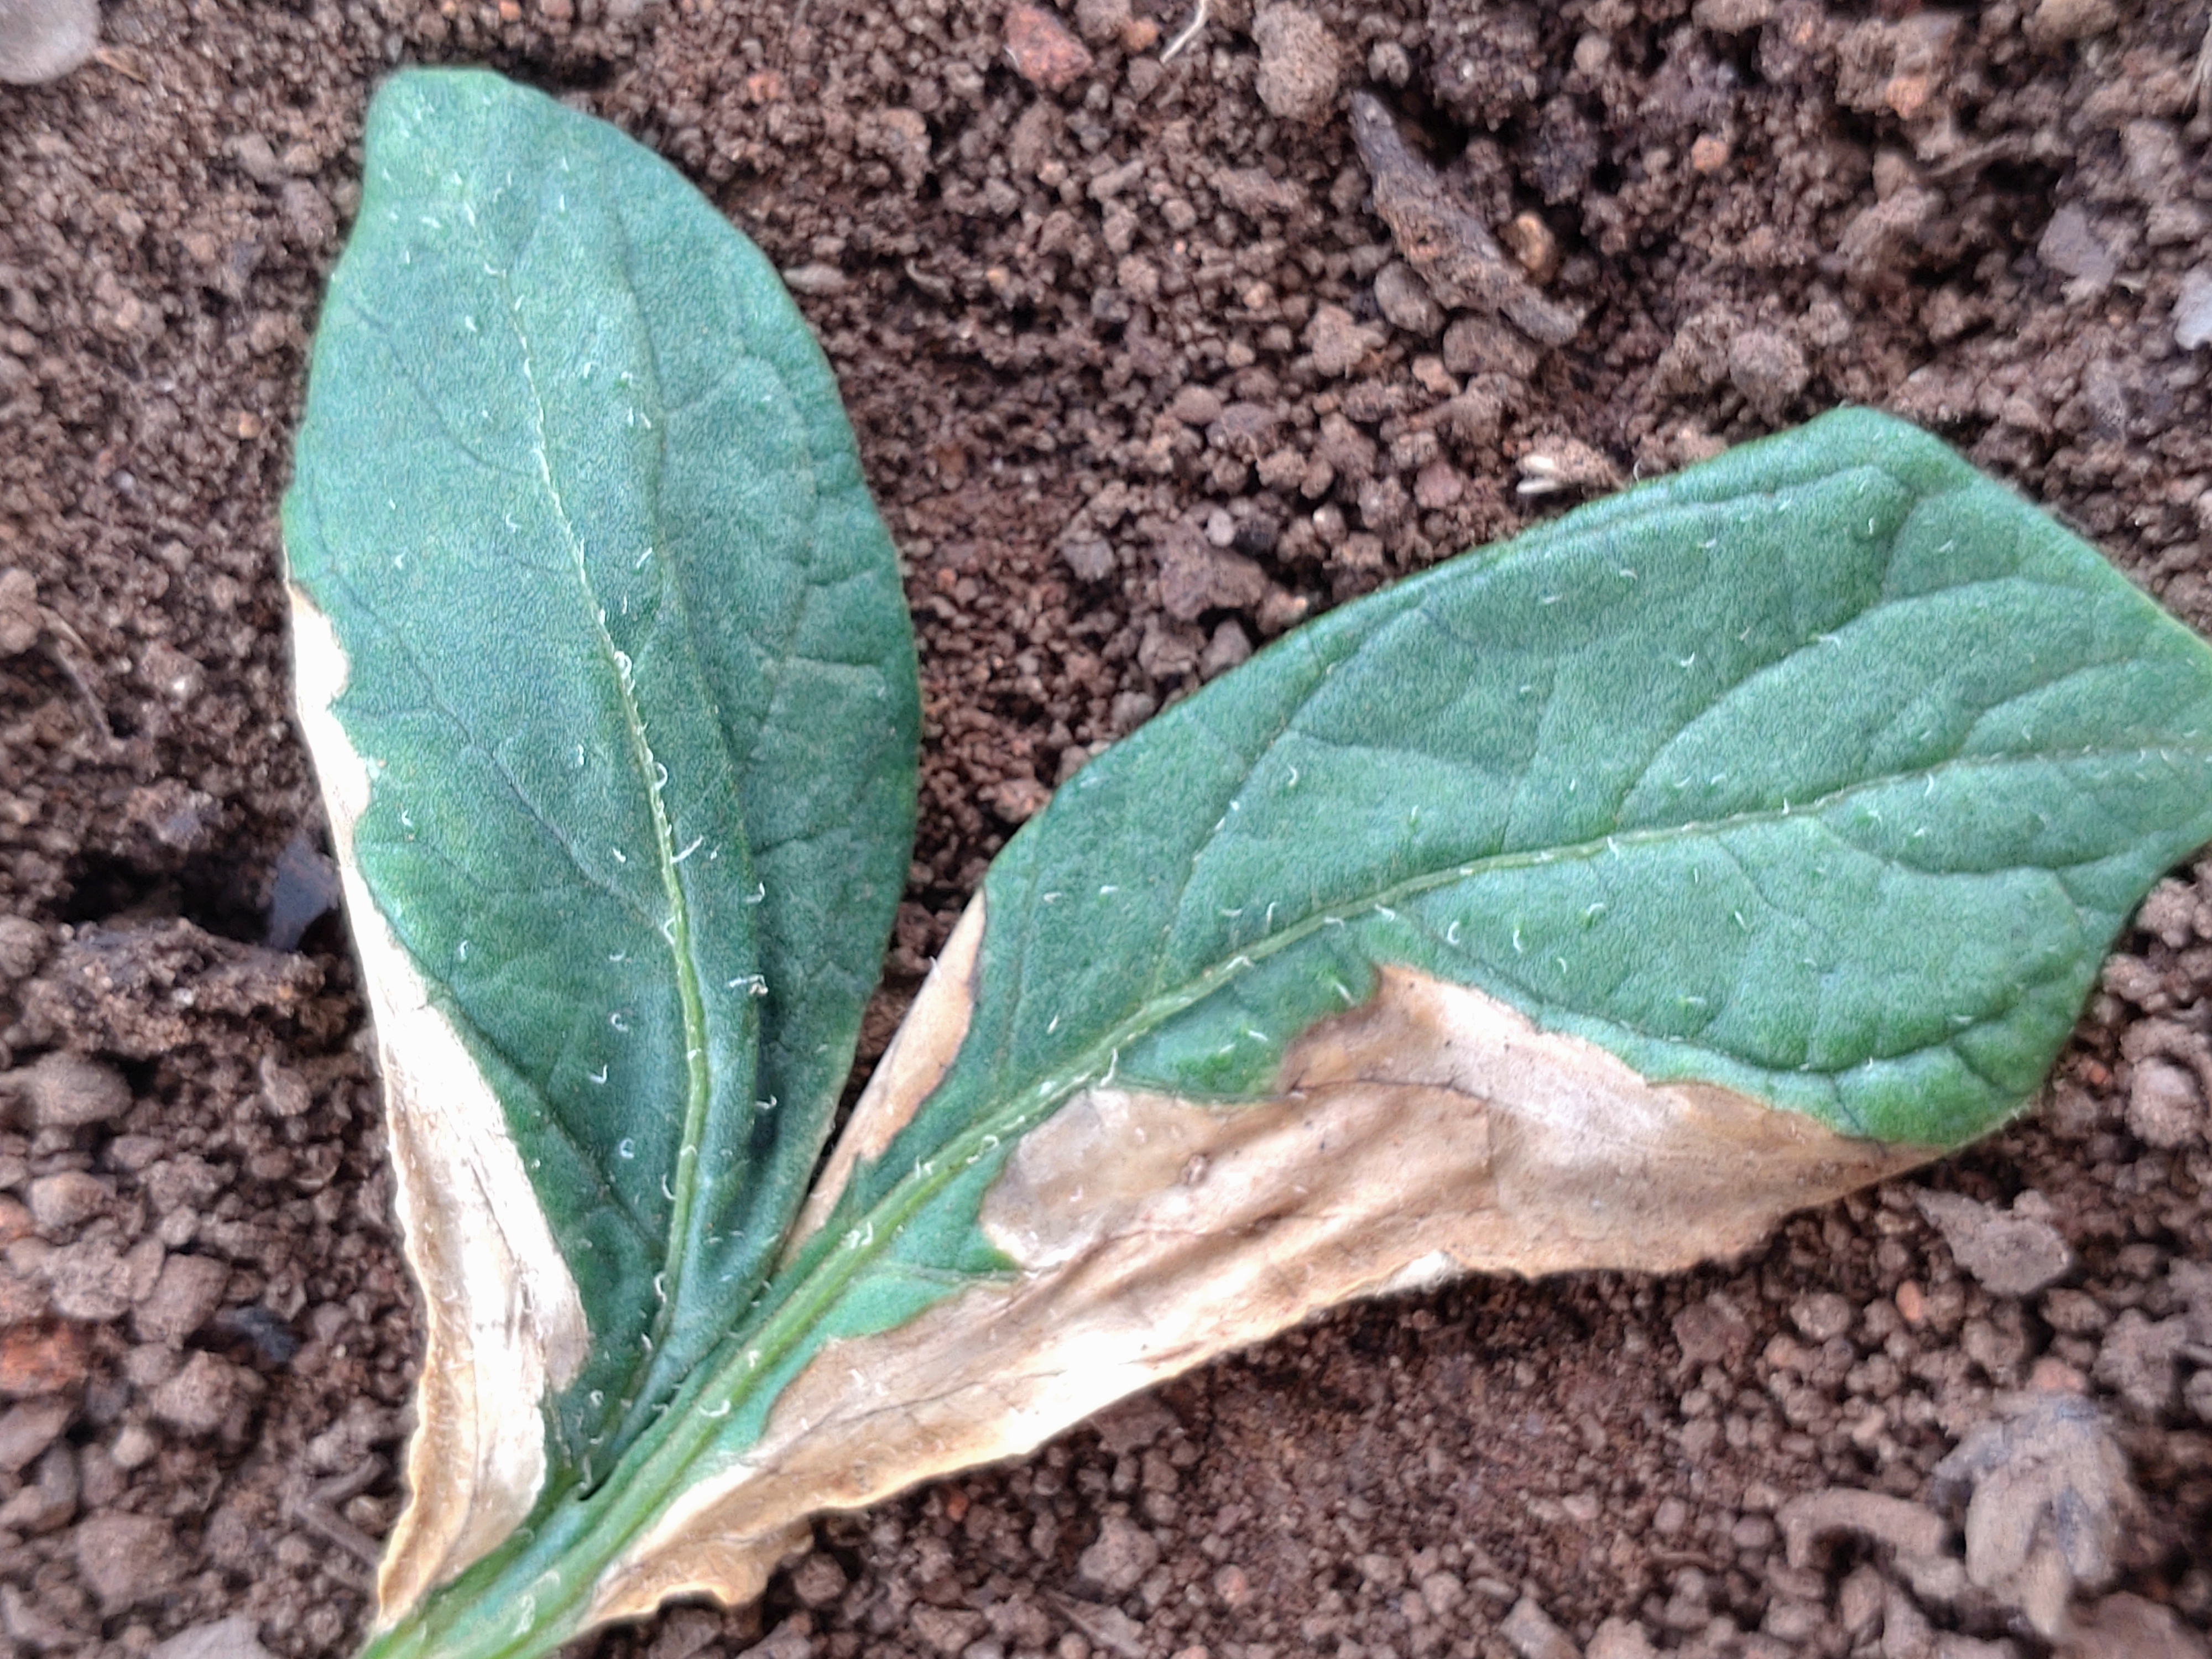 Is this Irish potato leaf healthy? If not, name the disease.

early blight
